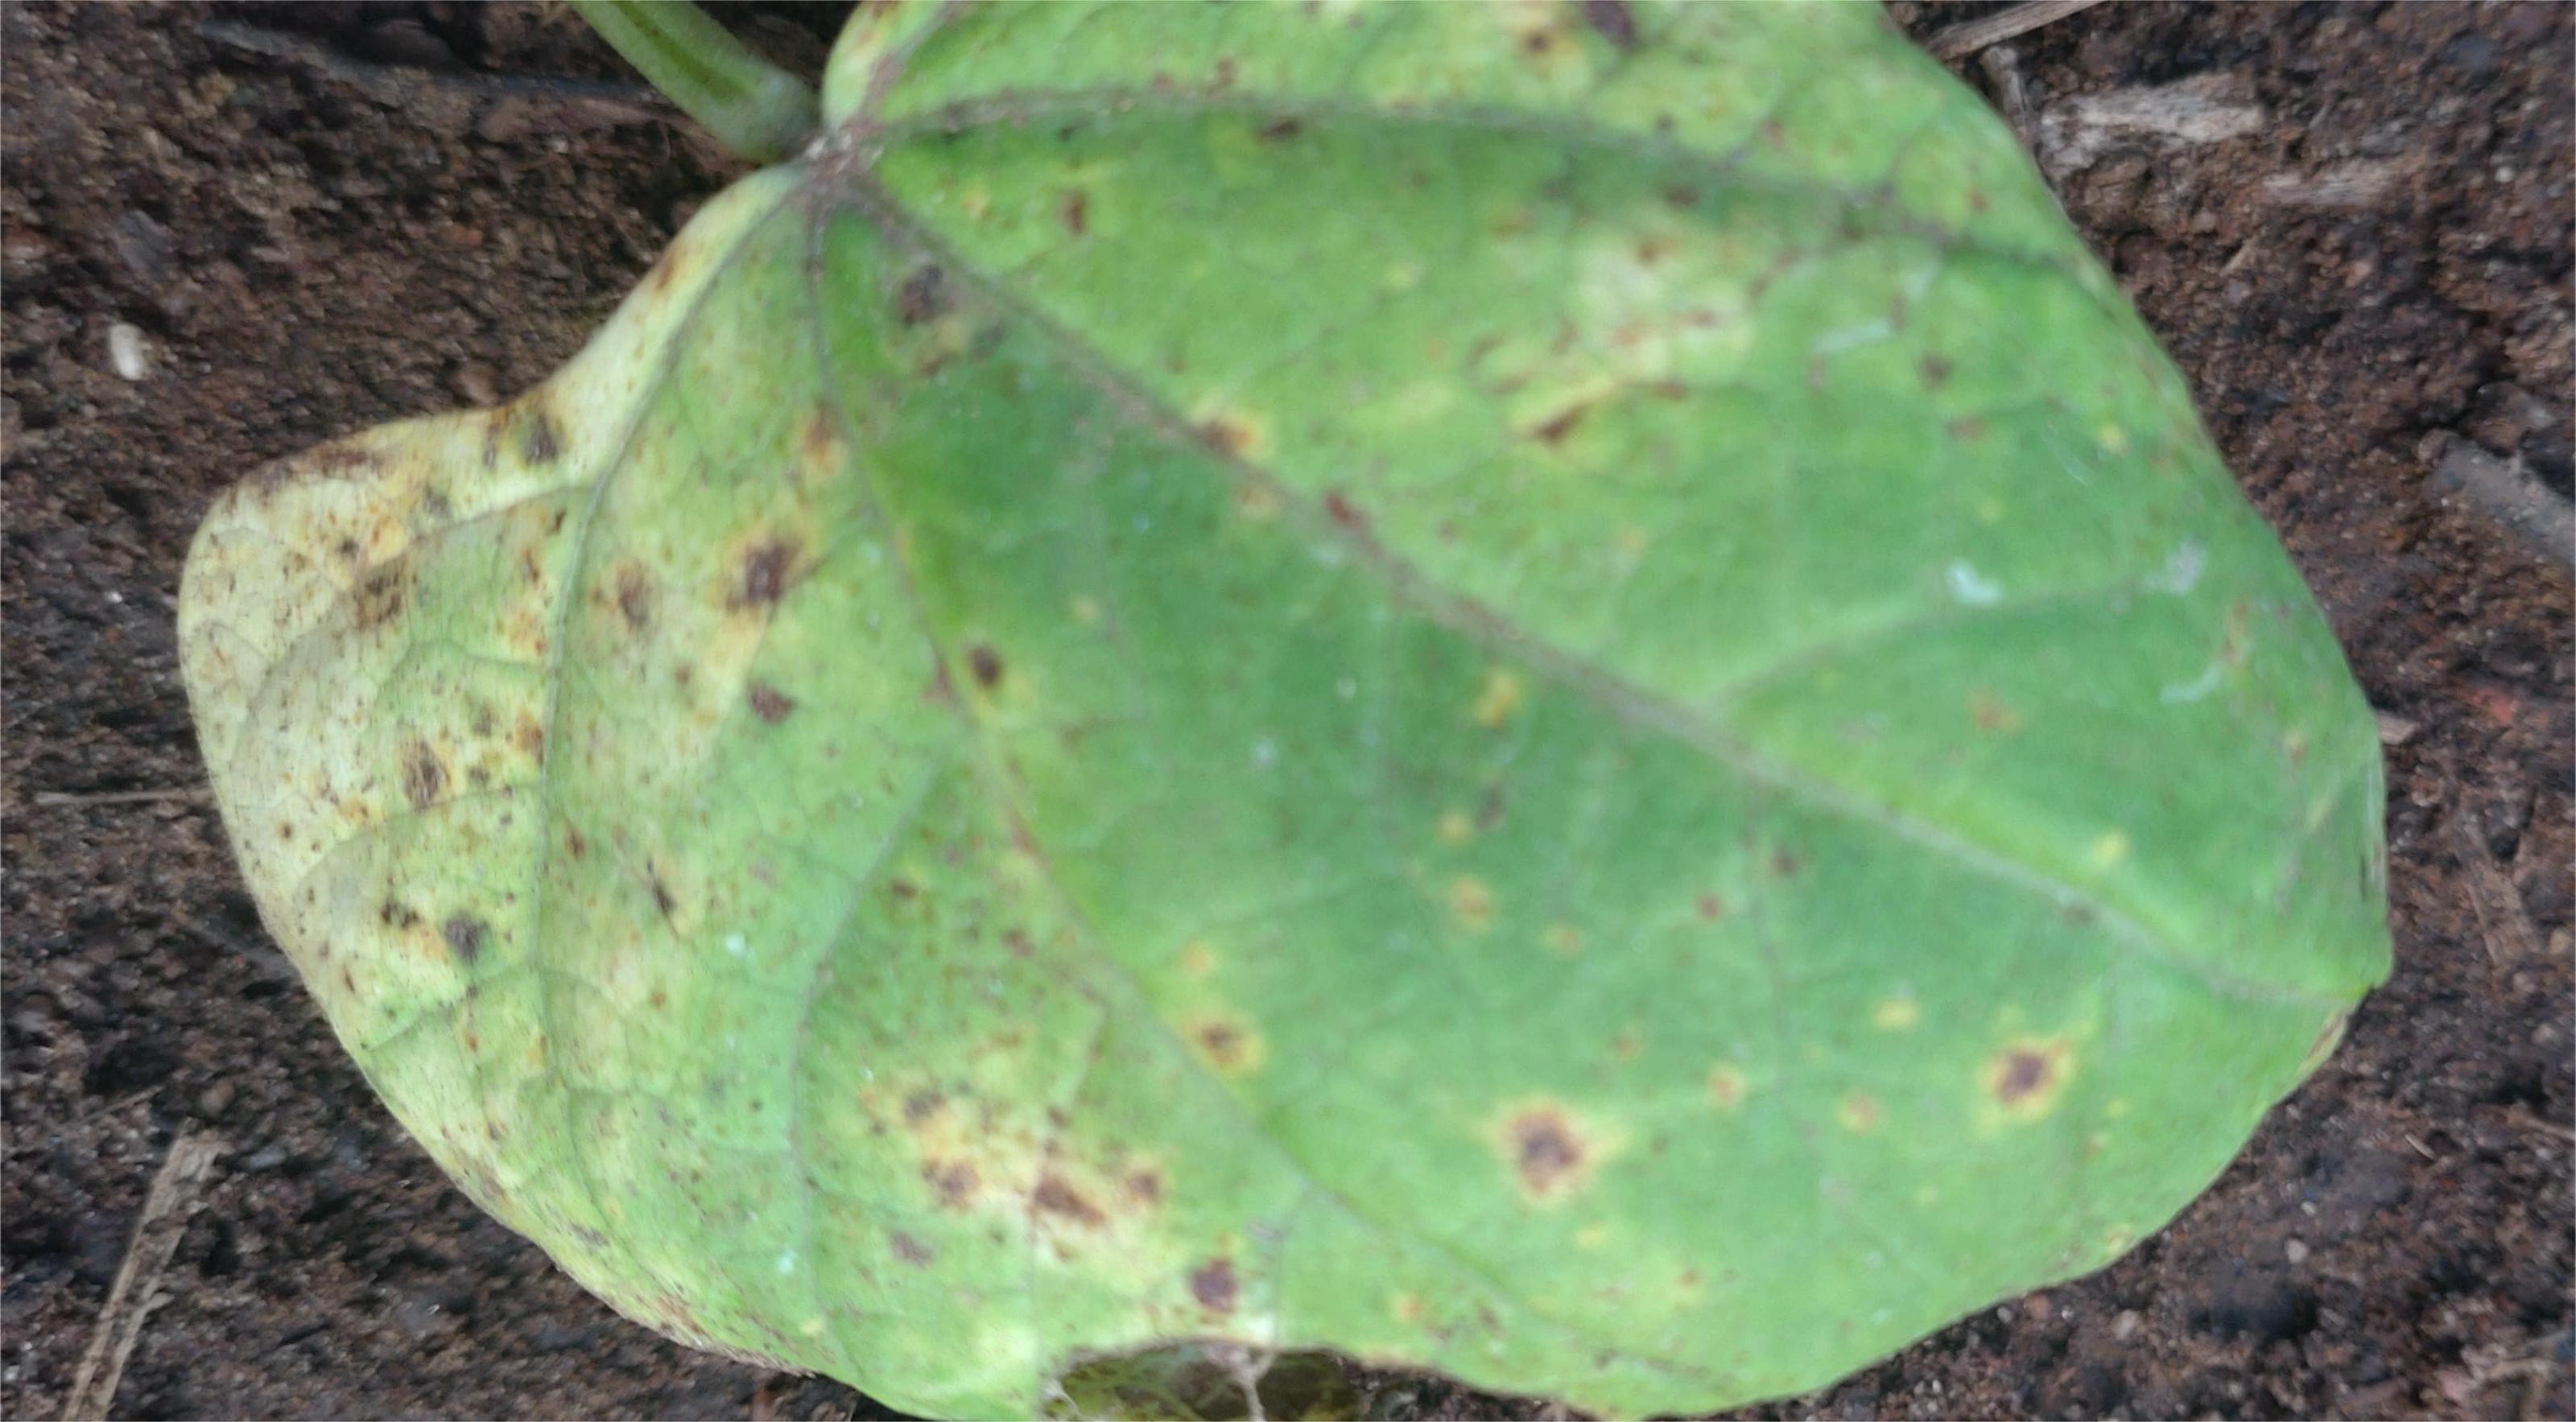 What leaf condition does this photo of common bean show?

rust
